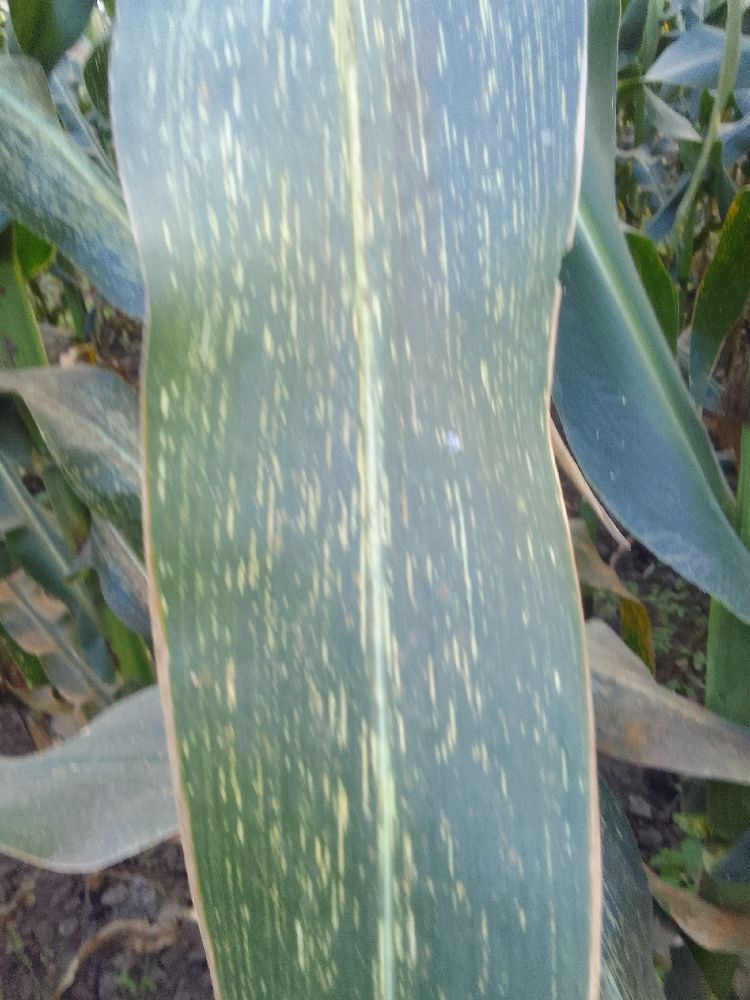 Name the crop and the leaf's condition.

maize, maize streak virus
